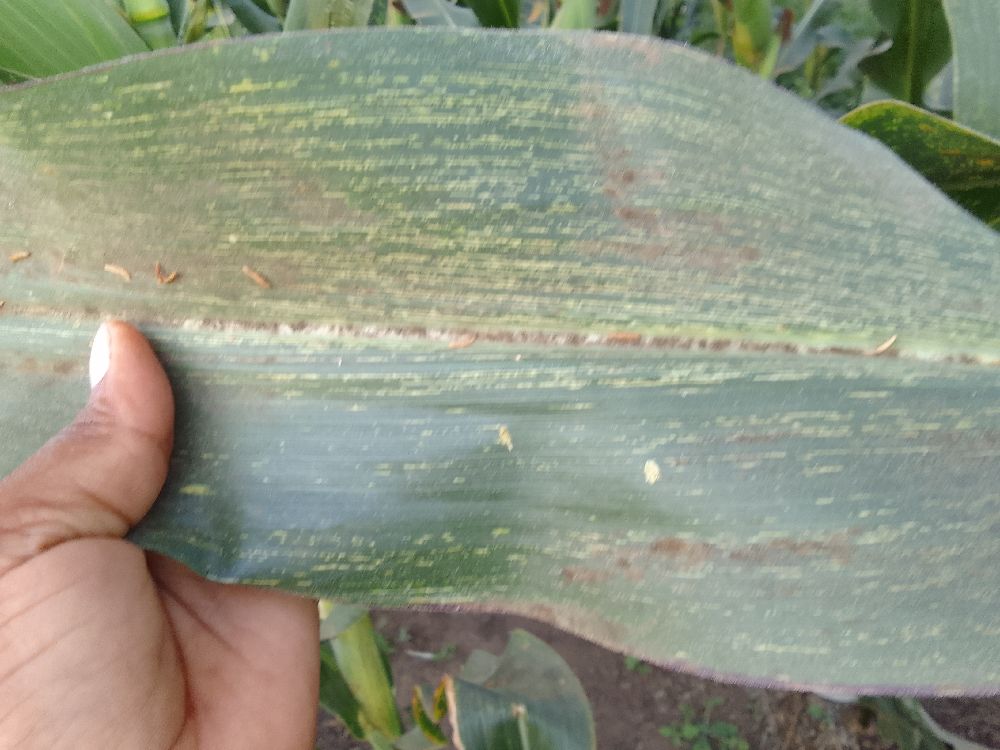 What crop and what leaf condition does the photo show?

maize, maize streak virus
